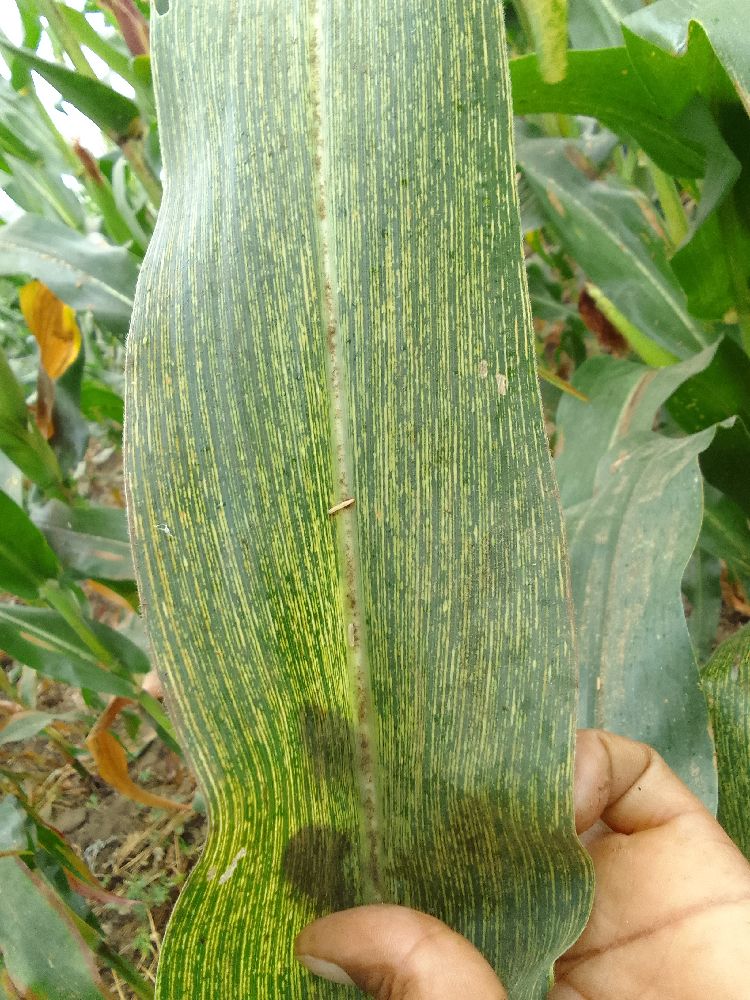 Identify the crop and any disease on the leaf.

maize, maize streak virus
